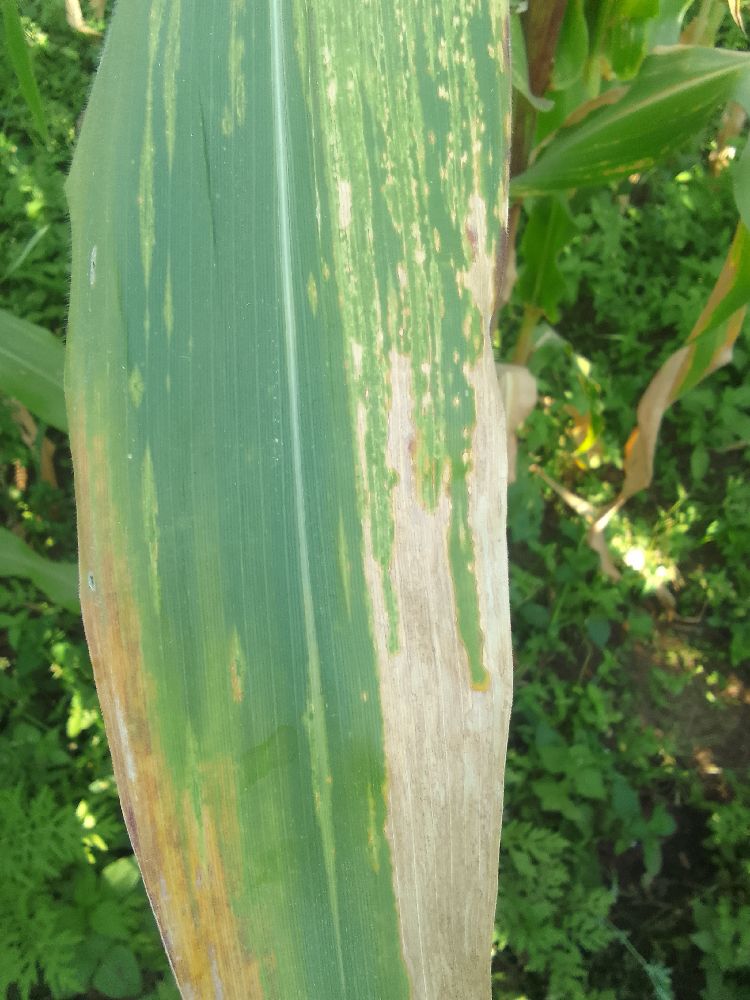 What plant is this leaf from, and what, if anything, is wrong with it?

maize, maize lethal necrosis
